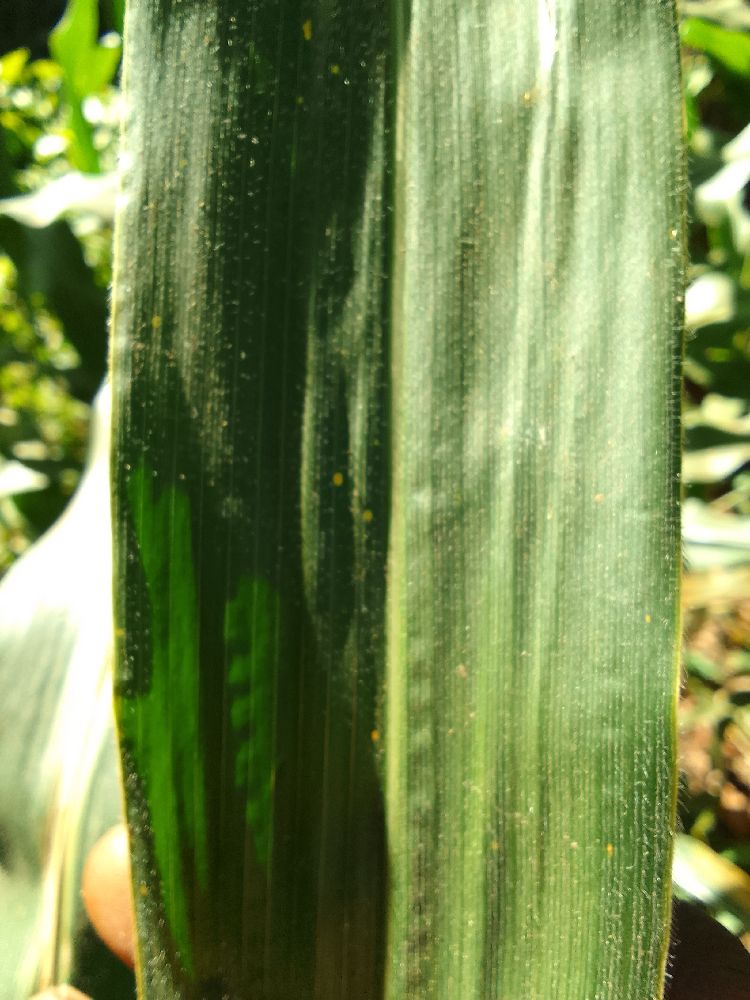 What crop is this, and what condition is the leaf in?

maize, healthy
